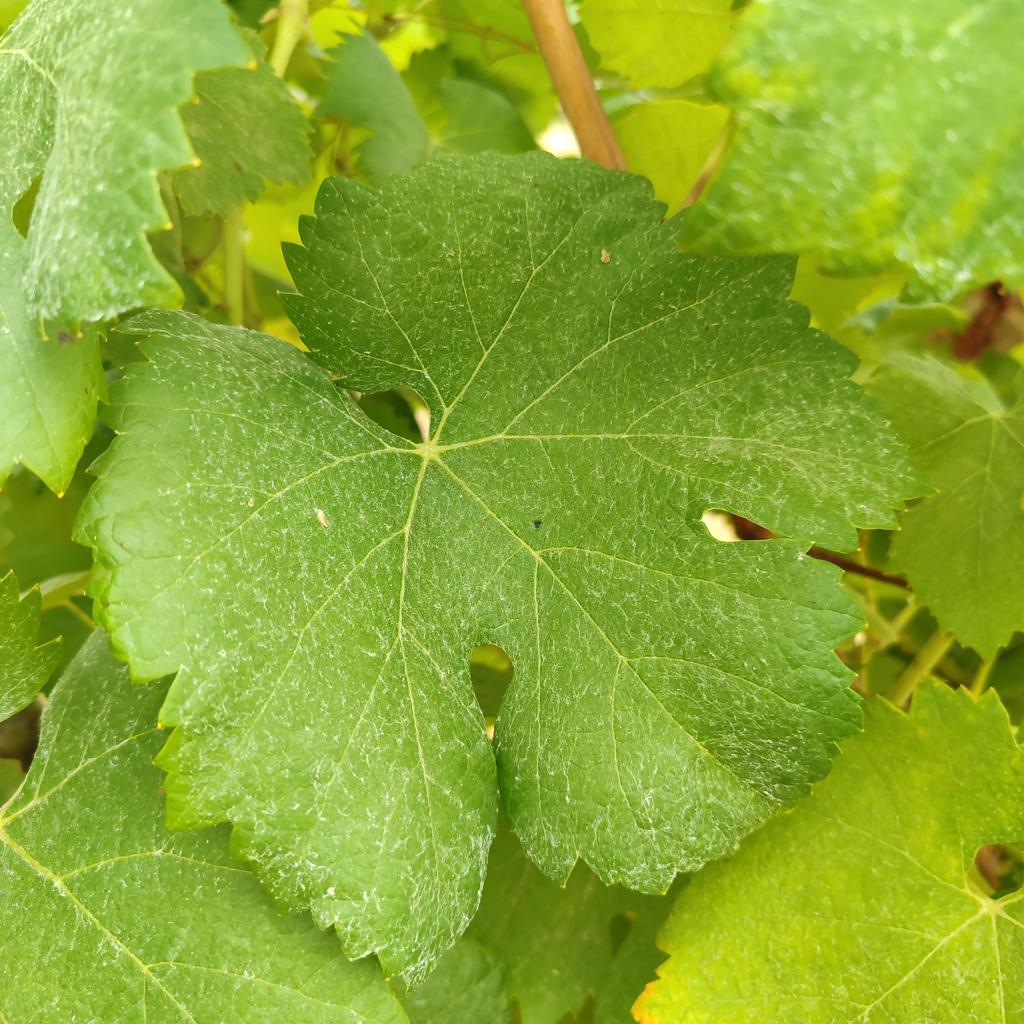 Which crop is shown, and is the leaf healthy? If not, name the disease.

grapevine, healthy
